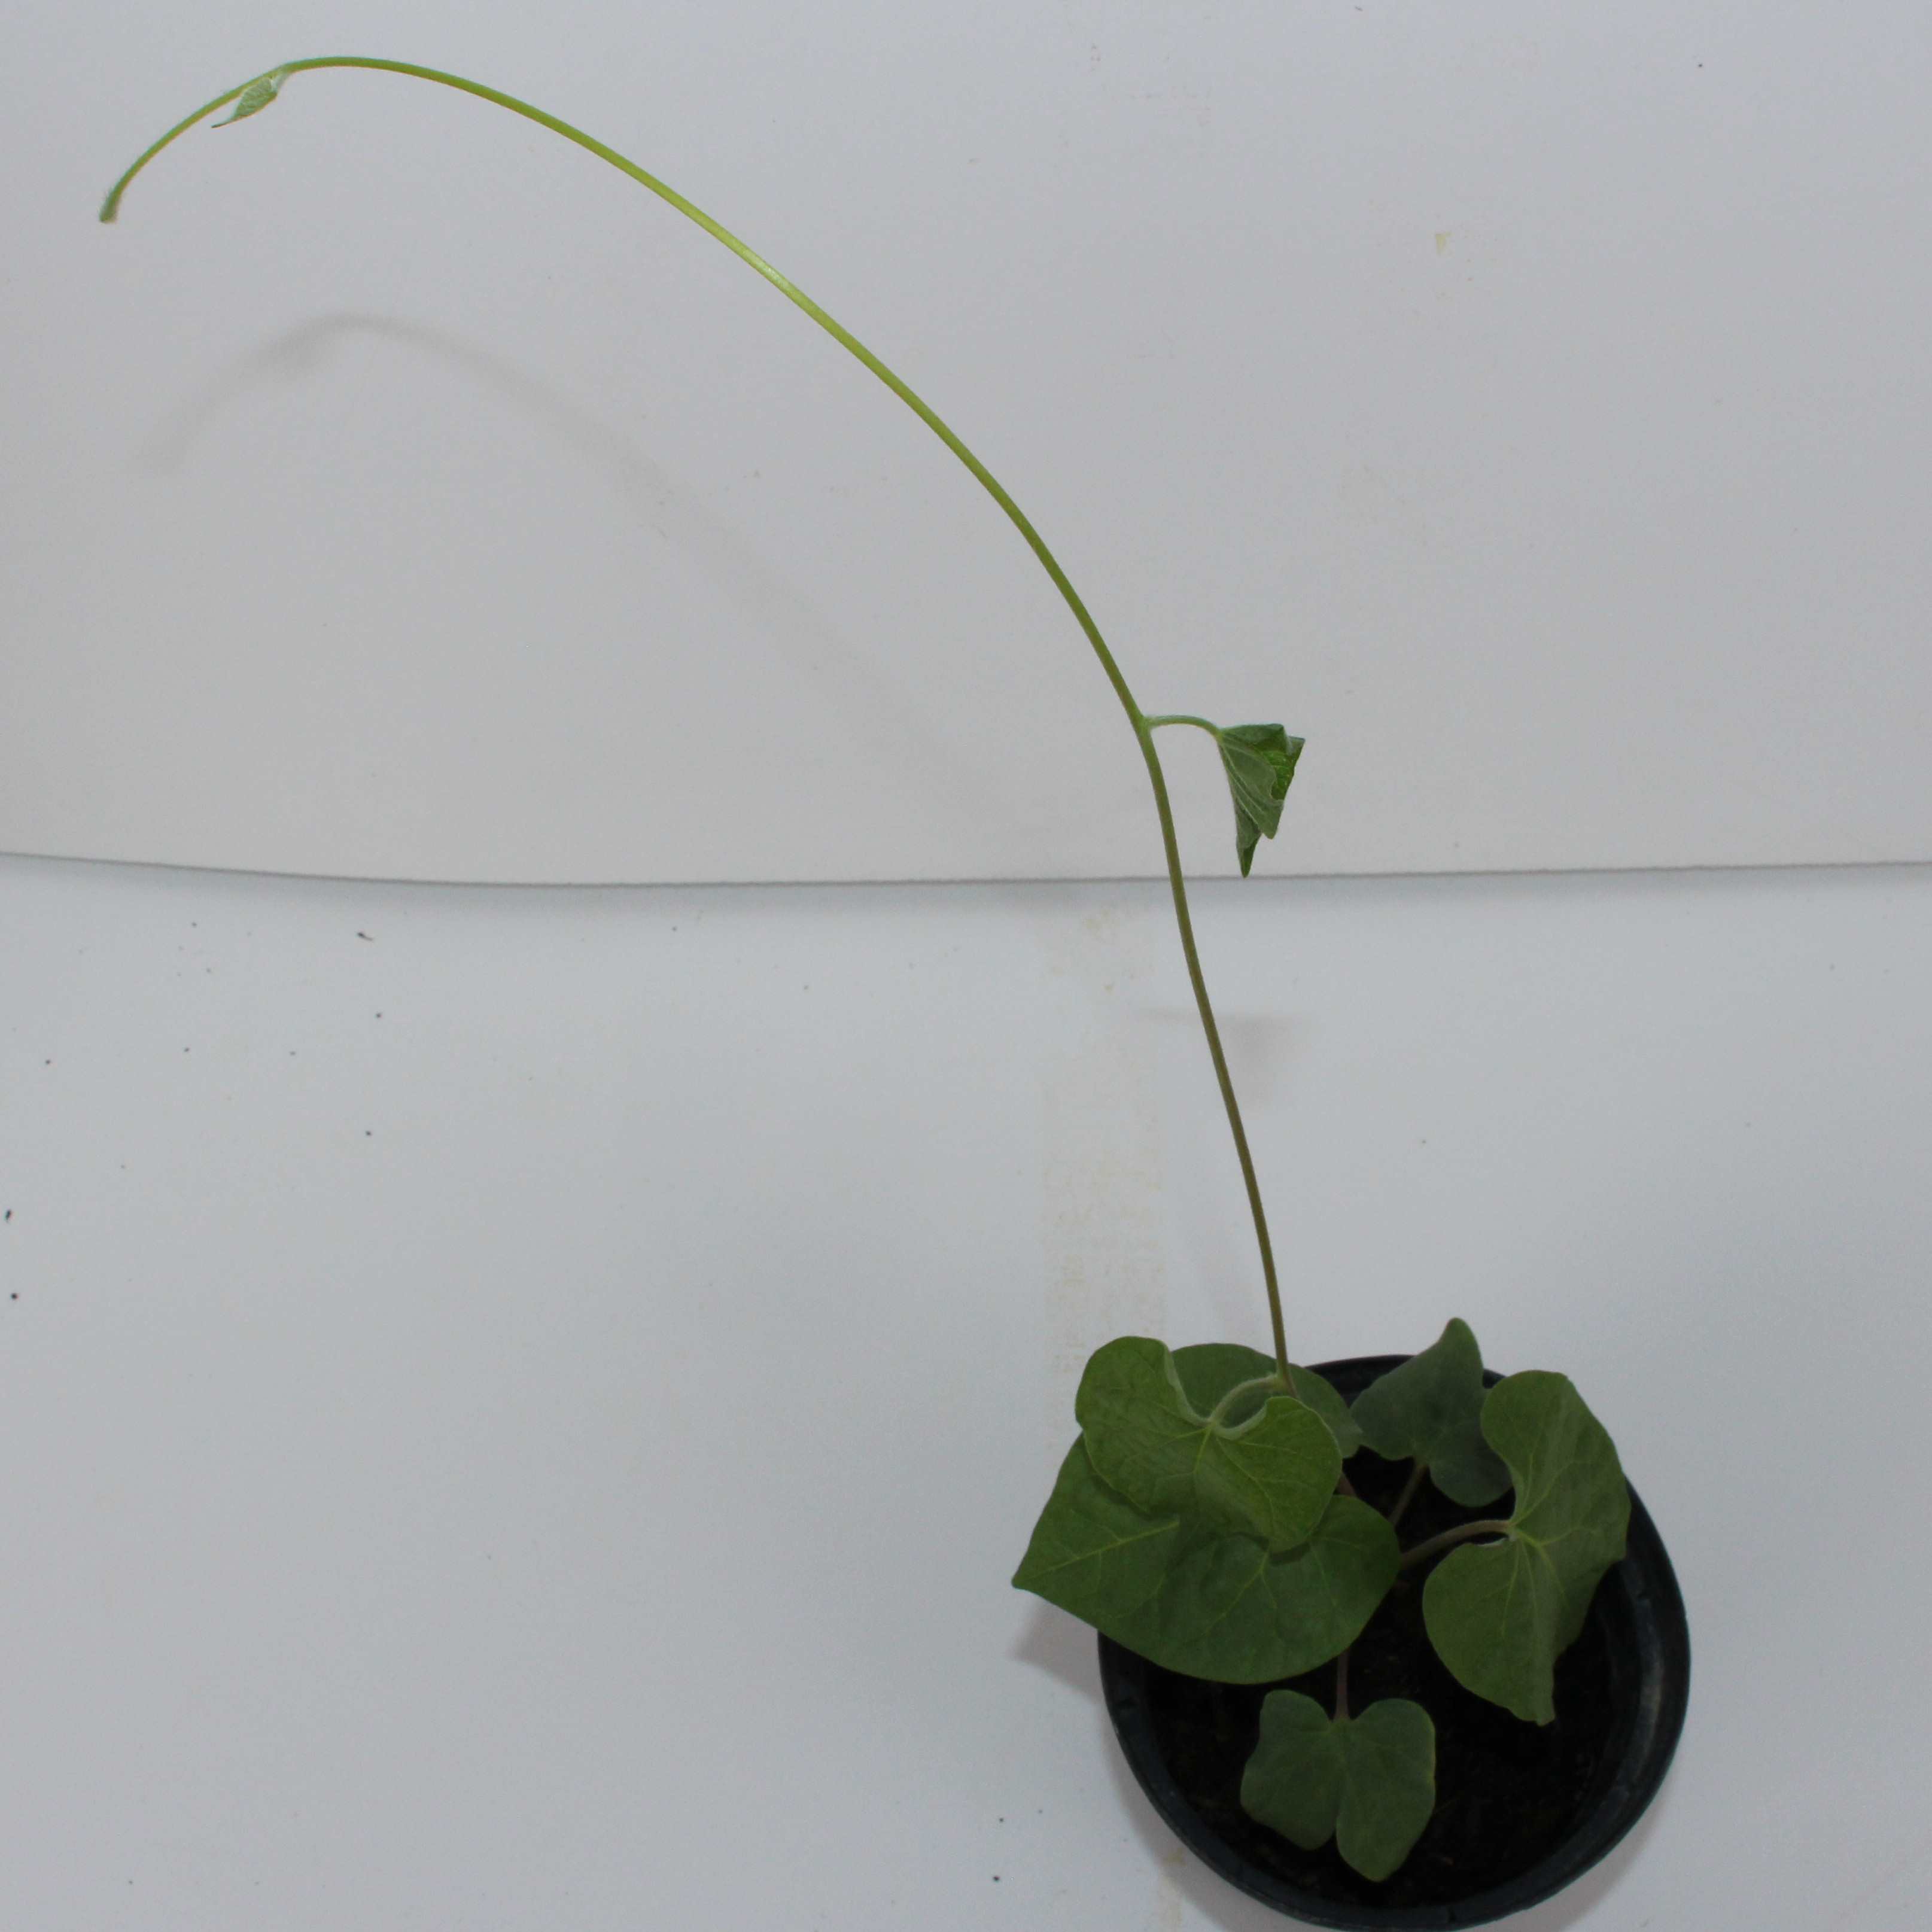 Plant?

Convolvulus arvensis
